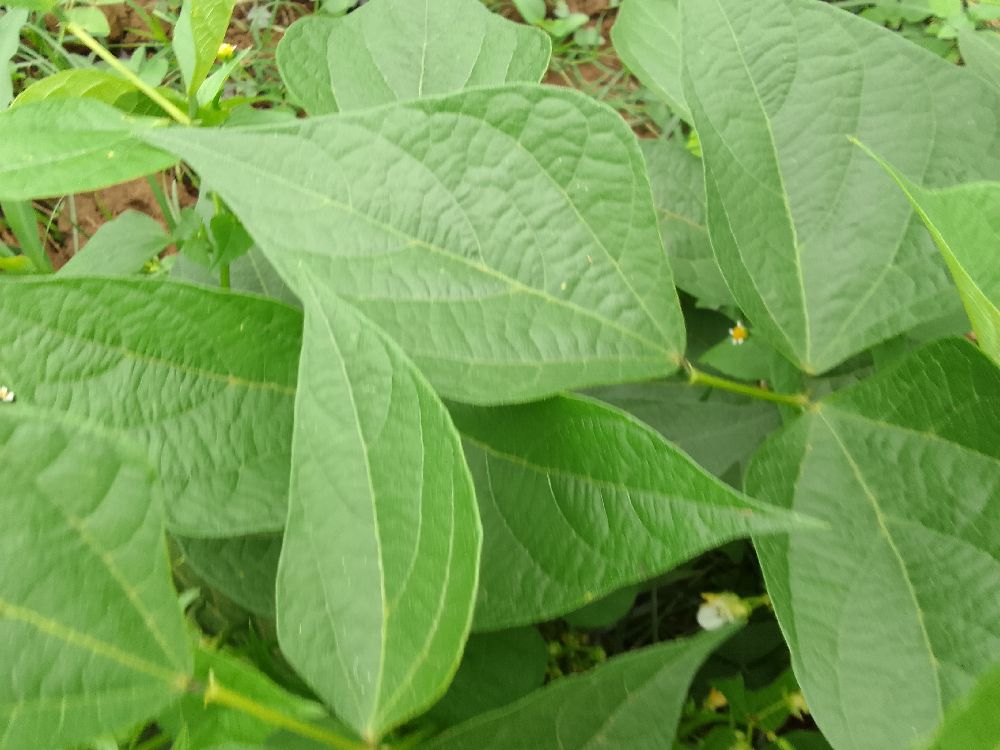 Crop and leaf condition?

common bean, healthy
